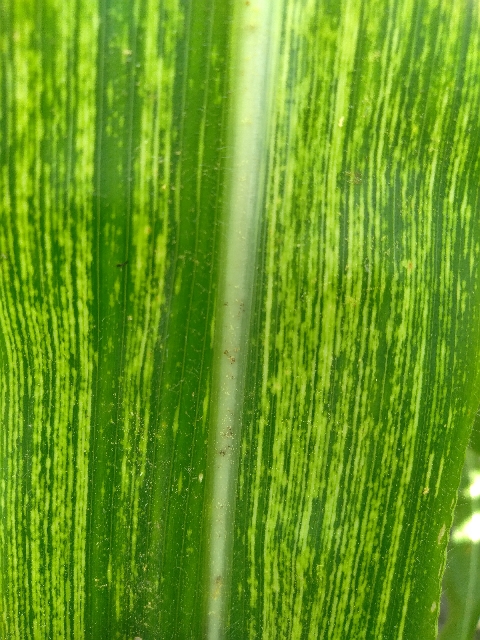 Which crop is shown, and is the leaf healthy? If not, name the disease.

maize, maize streak virus
